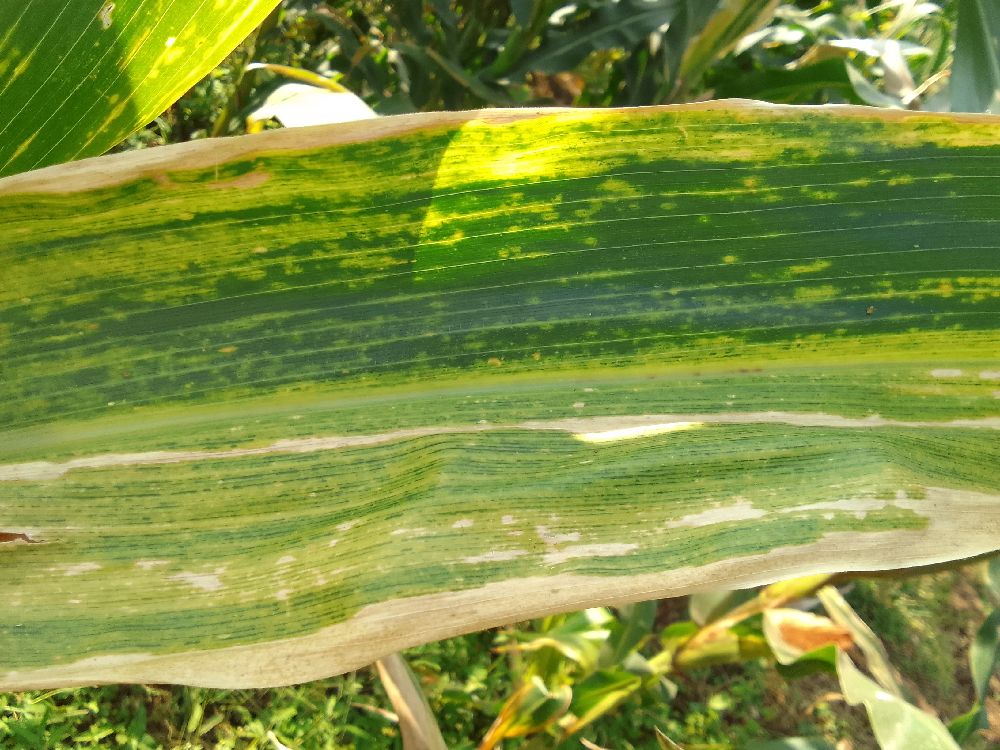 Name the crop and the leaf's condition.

maize, maize lethal necrosis
